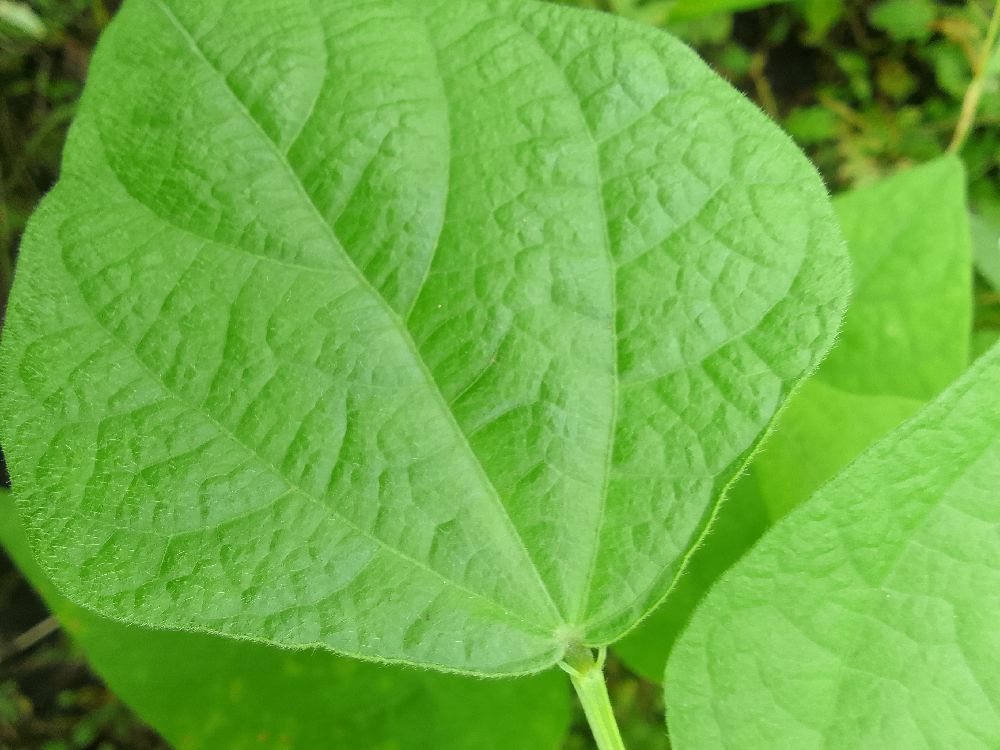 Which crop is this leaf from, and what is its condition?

common bean, healthy
